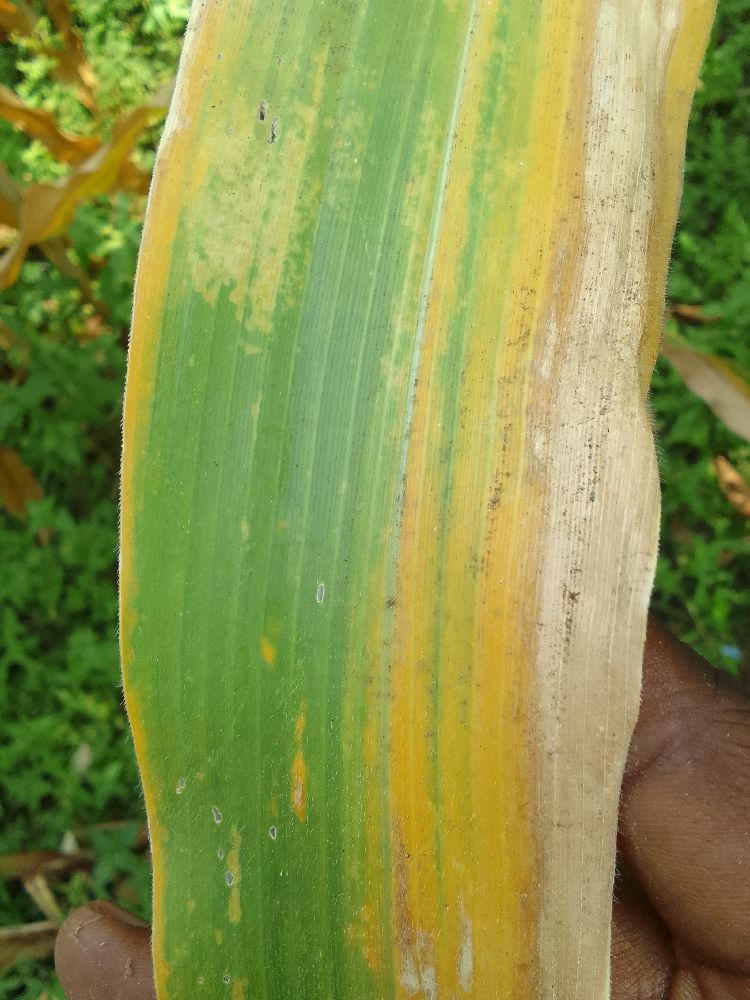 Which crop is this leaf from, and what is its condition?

maize, maize lethal necrosis
